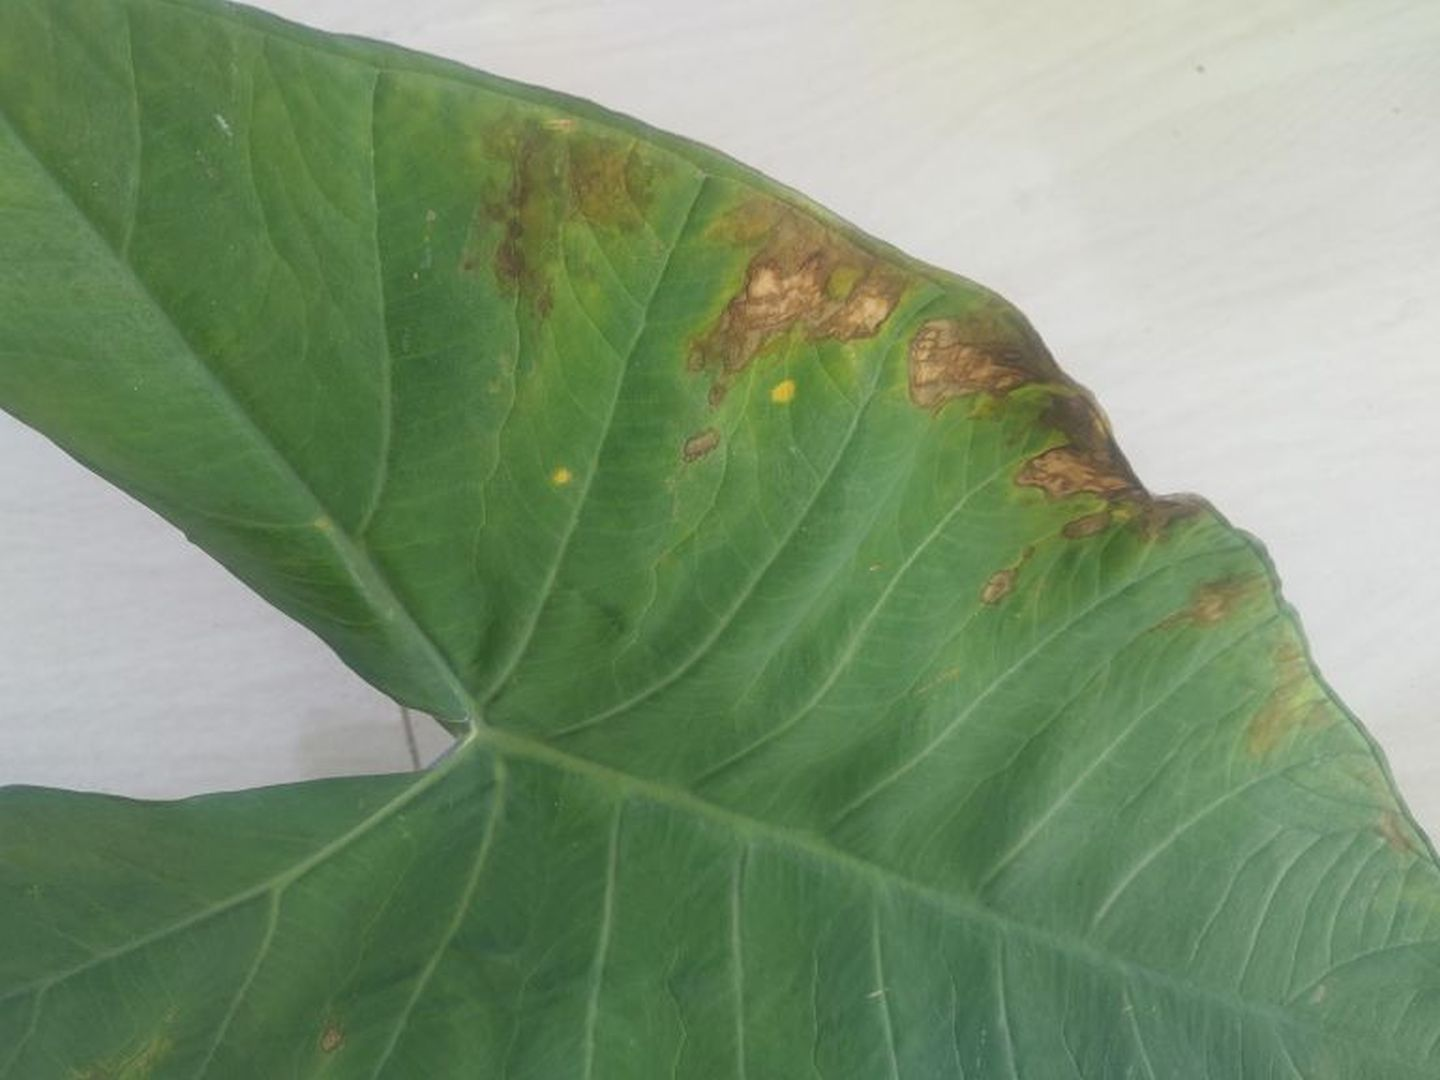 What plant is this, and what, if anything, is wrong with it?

taro, leaf blight
